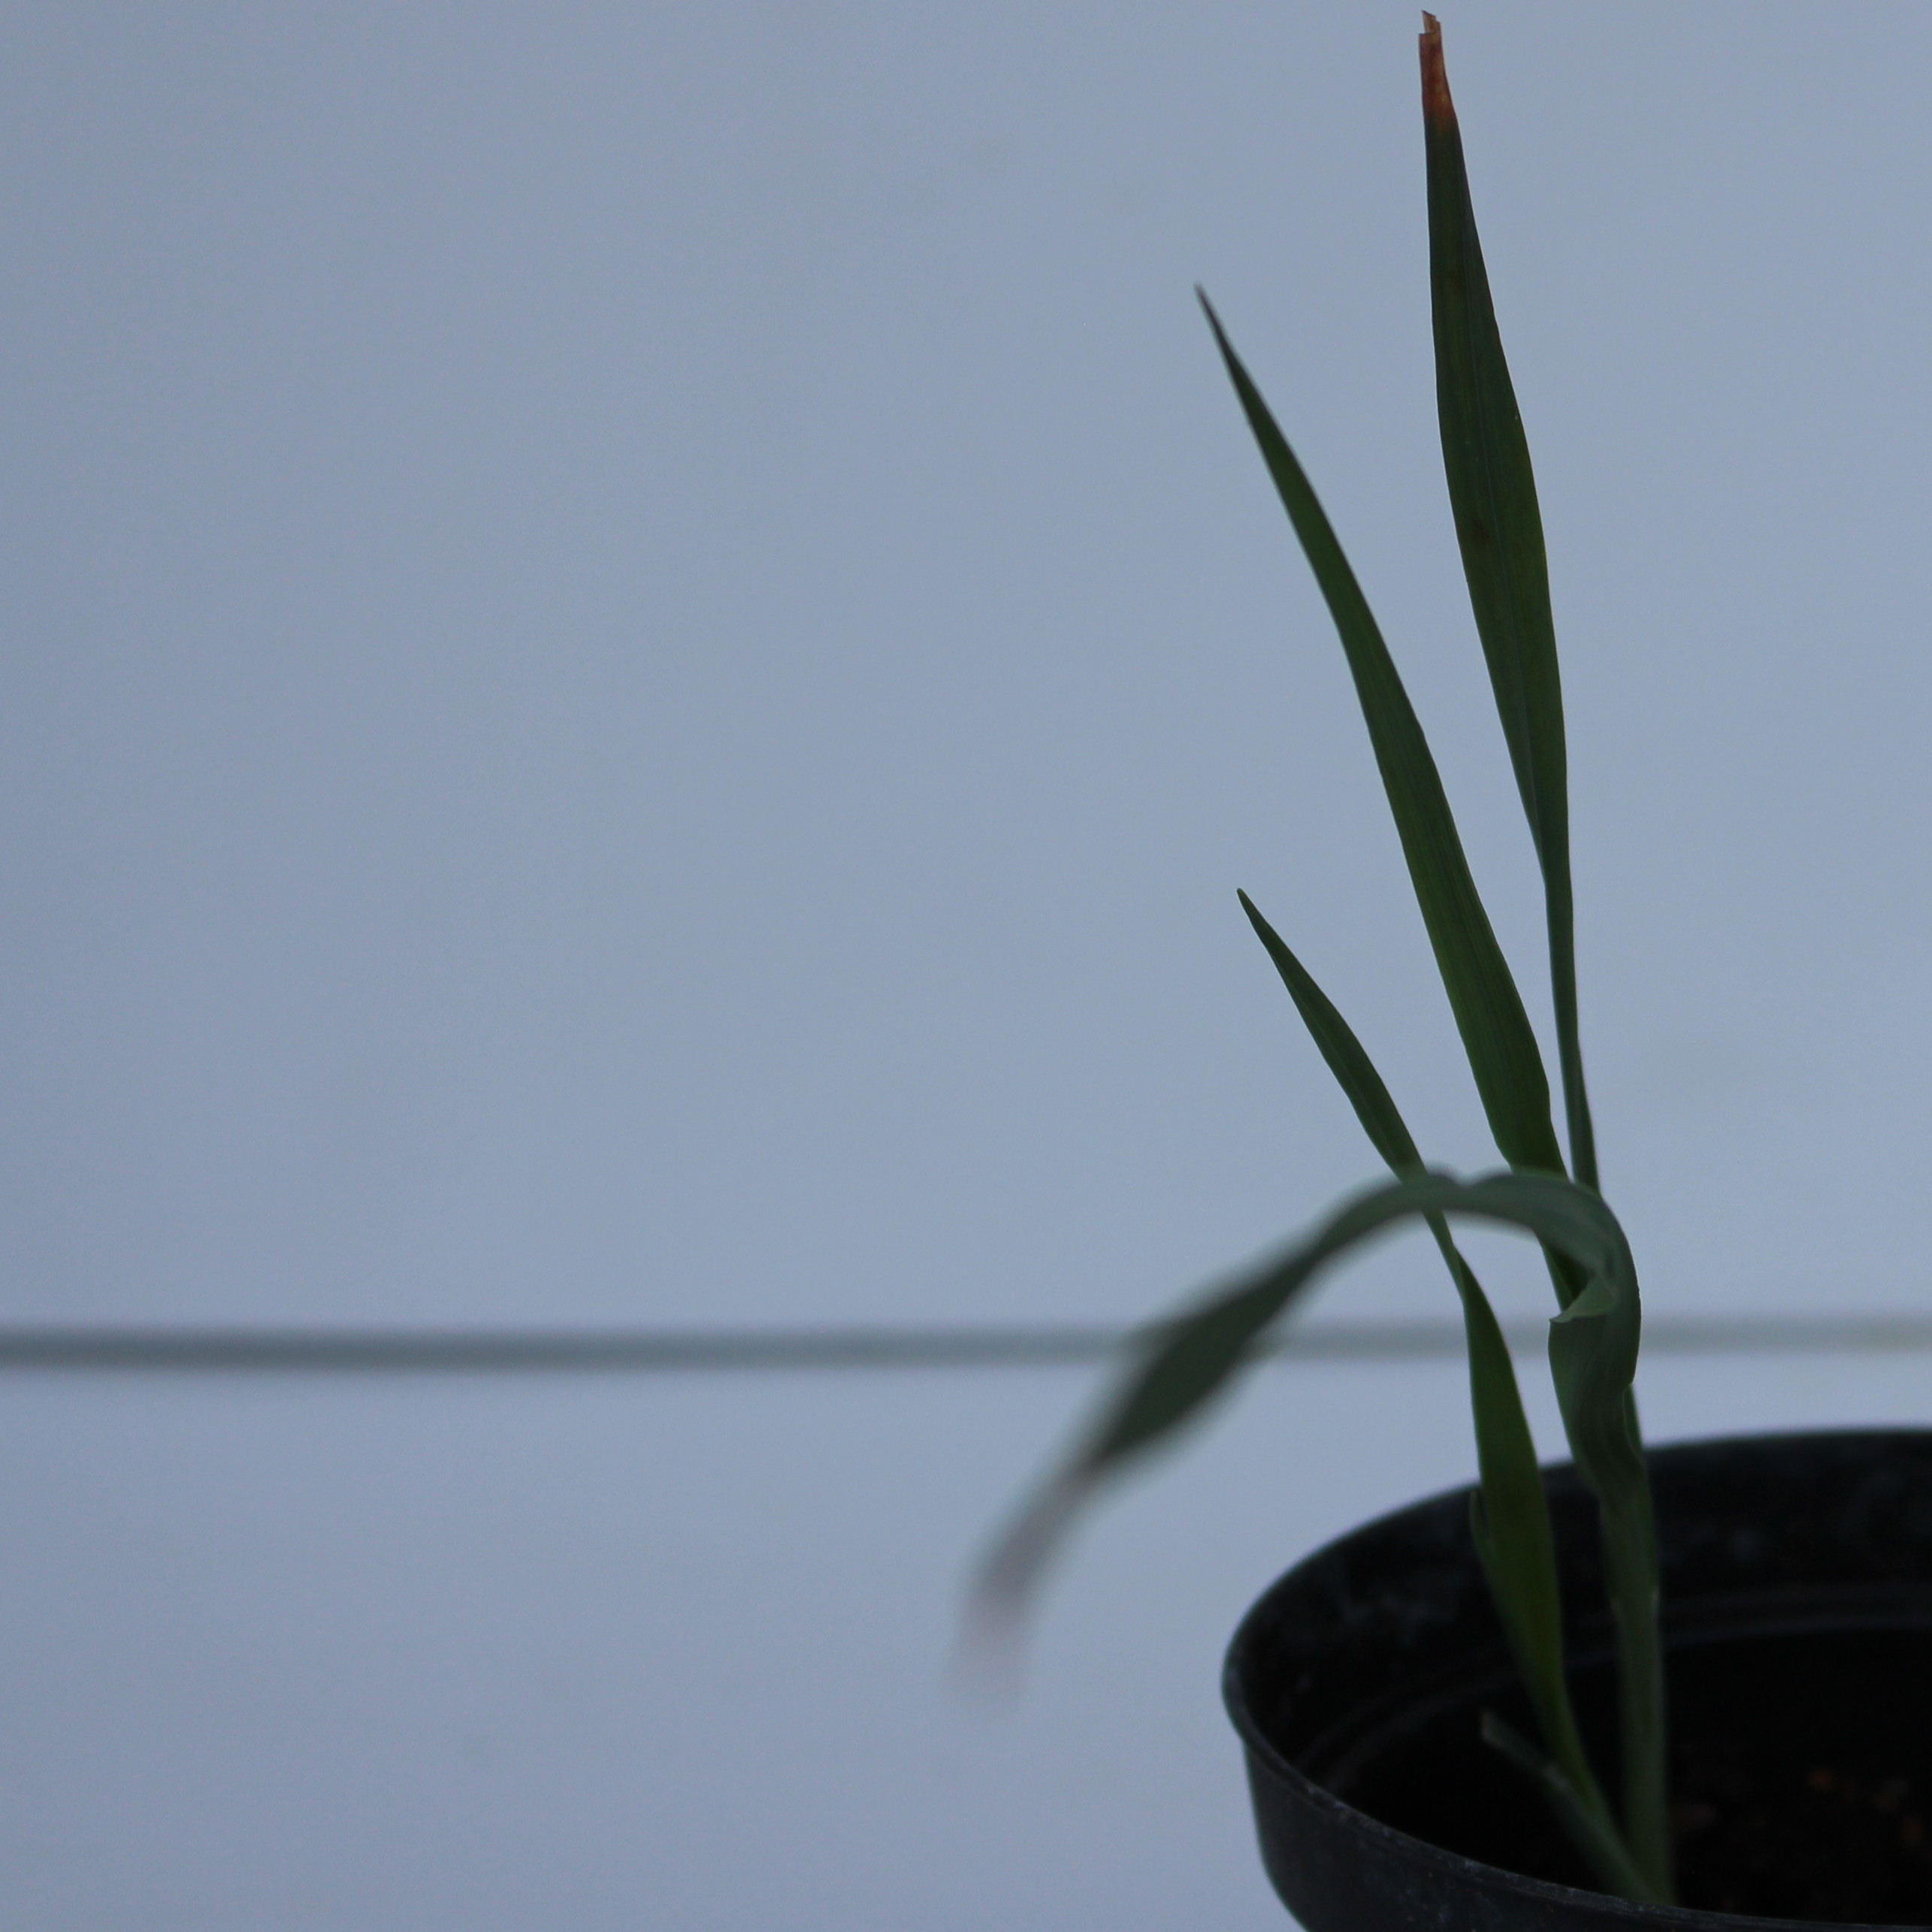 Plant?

Avena sterilis
